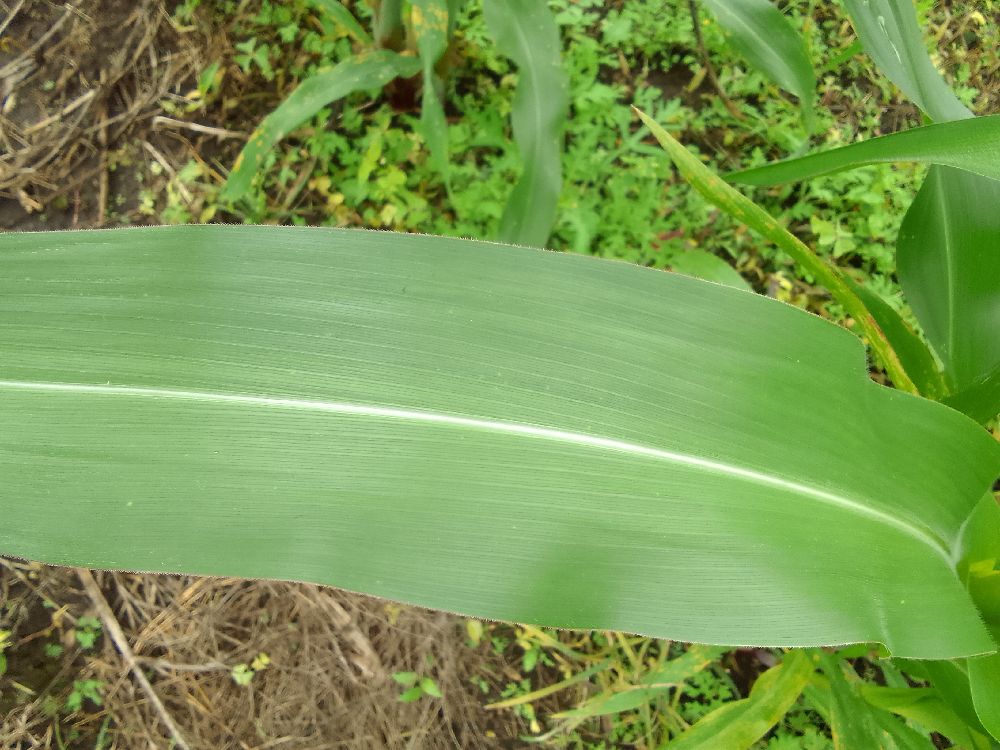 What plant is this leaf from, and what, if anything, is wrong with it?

maize, healthy
